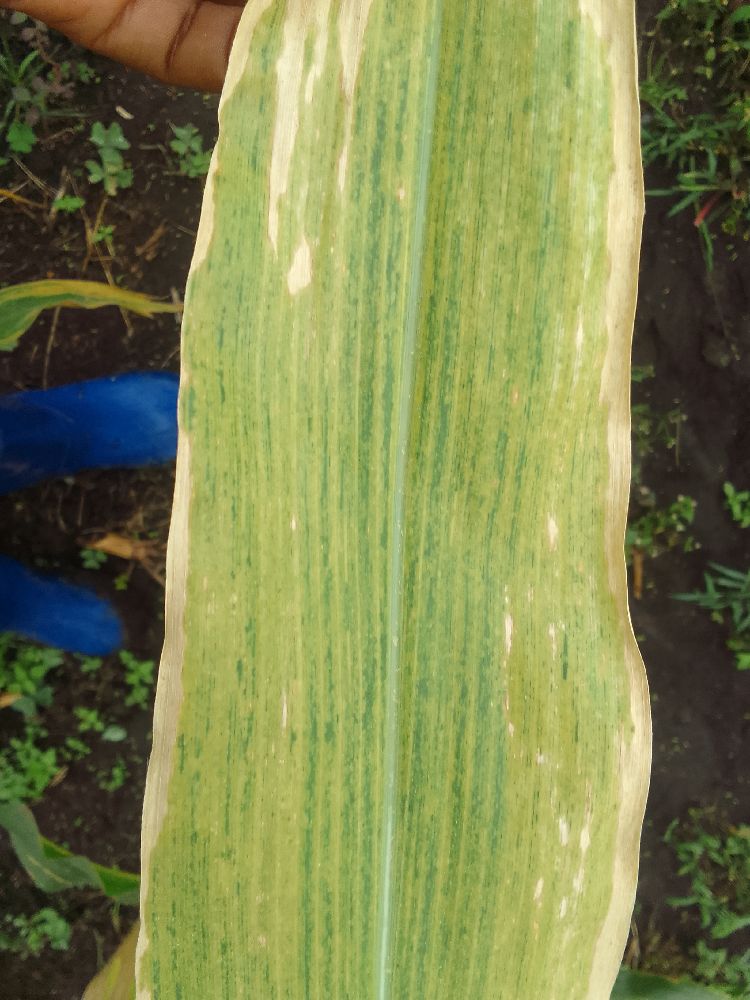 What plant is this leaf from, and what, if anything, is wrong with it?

maize, maize lethal necrosis
